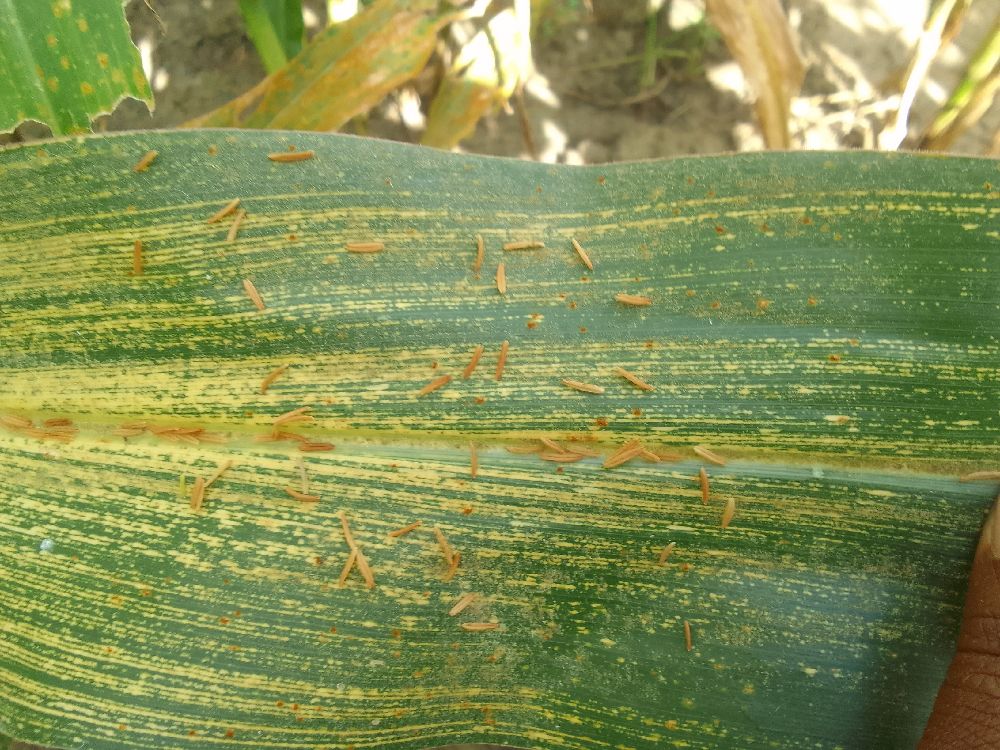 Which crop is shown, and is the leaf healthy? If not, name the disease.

maize, maize streak virus
